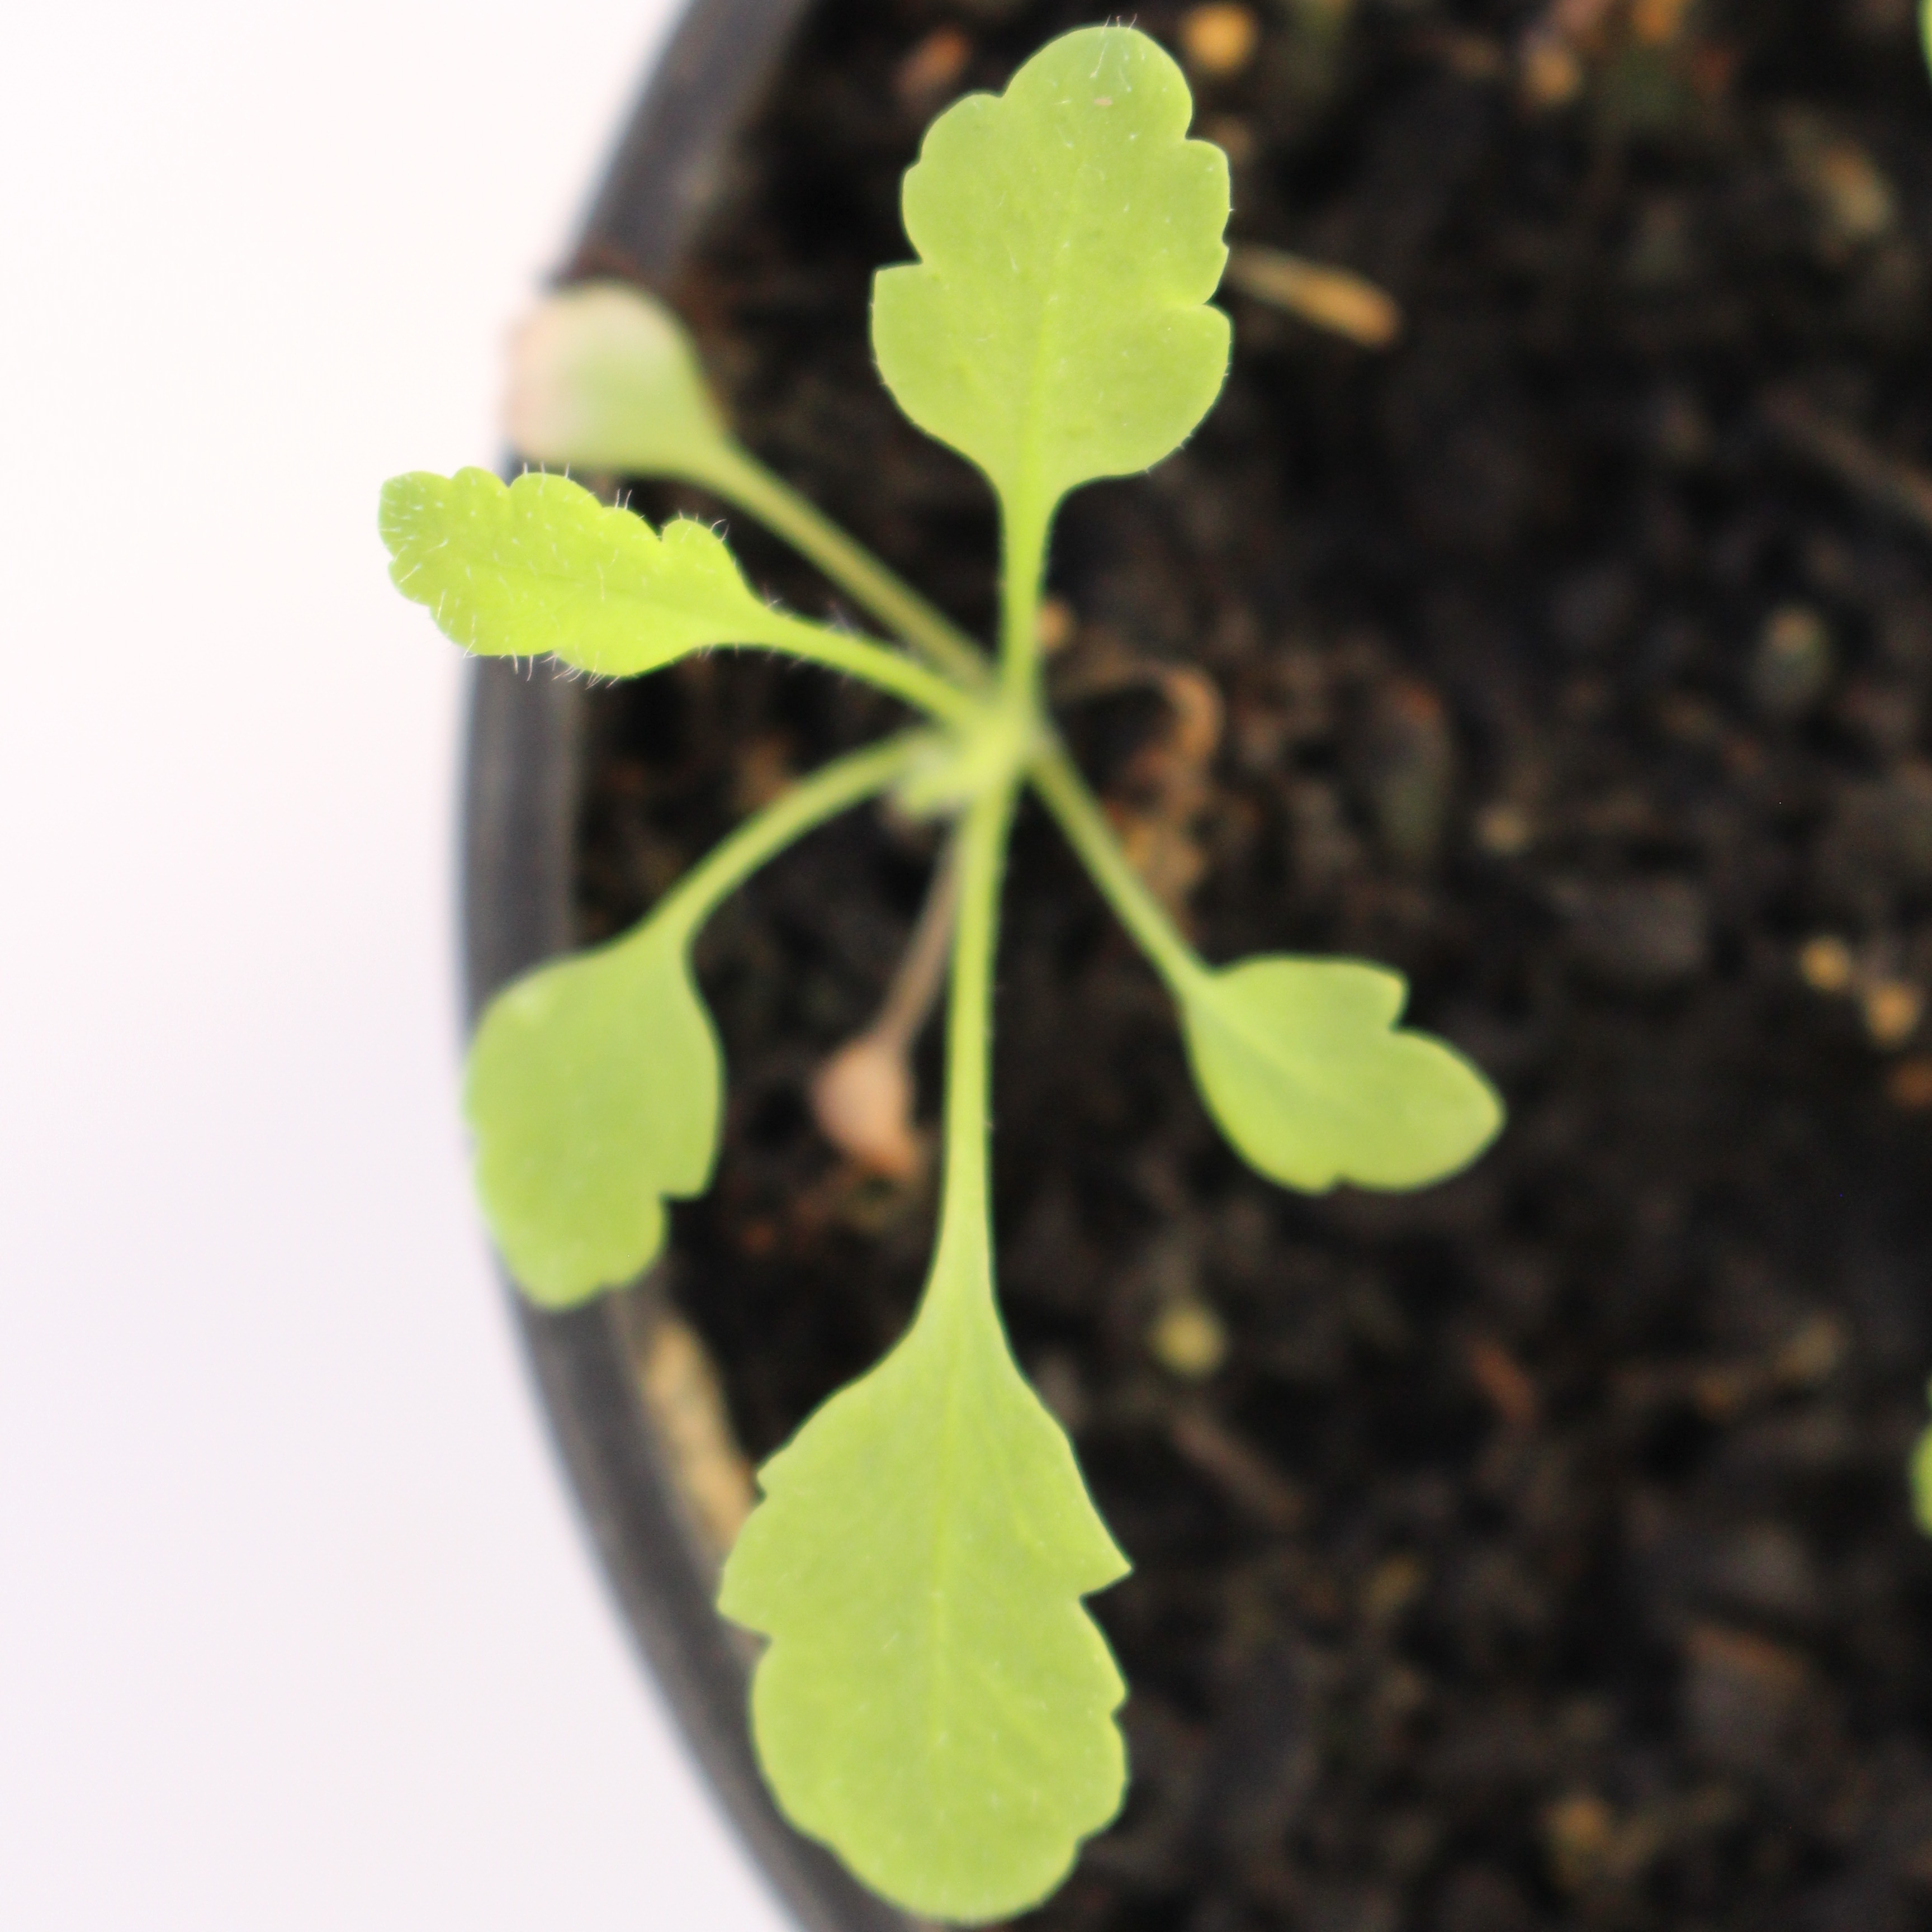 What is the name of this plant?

Papaver rhoeas
